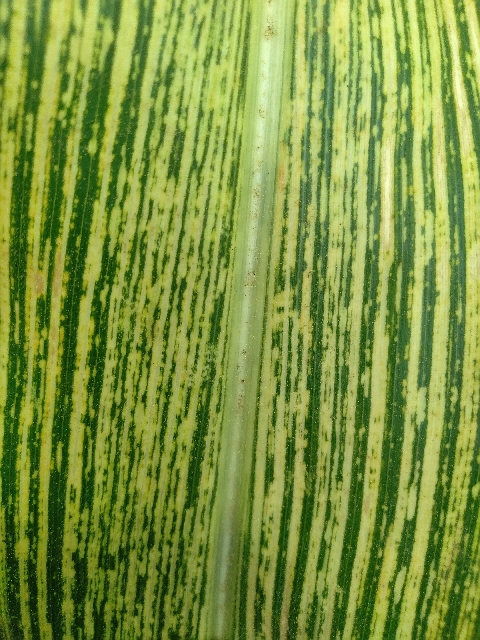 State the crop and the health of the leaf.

maize, maize streak virus
